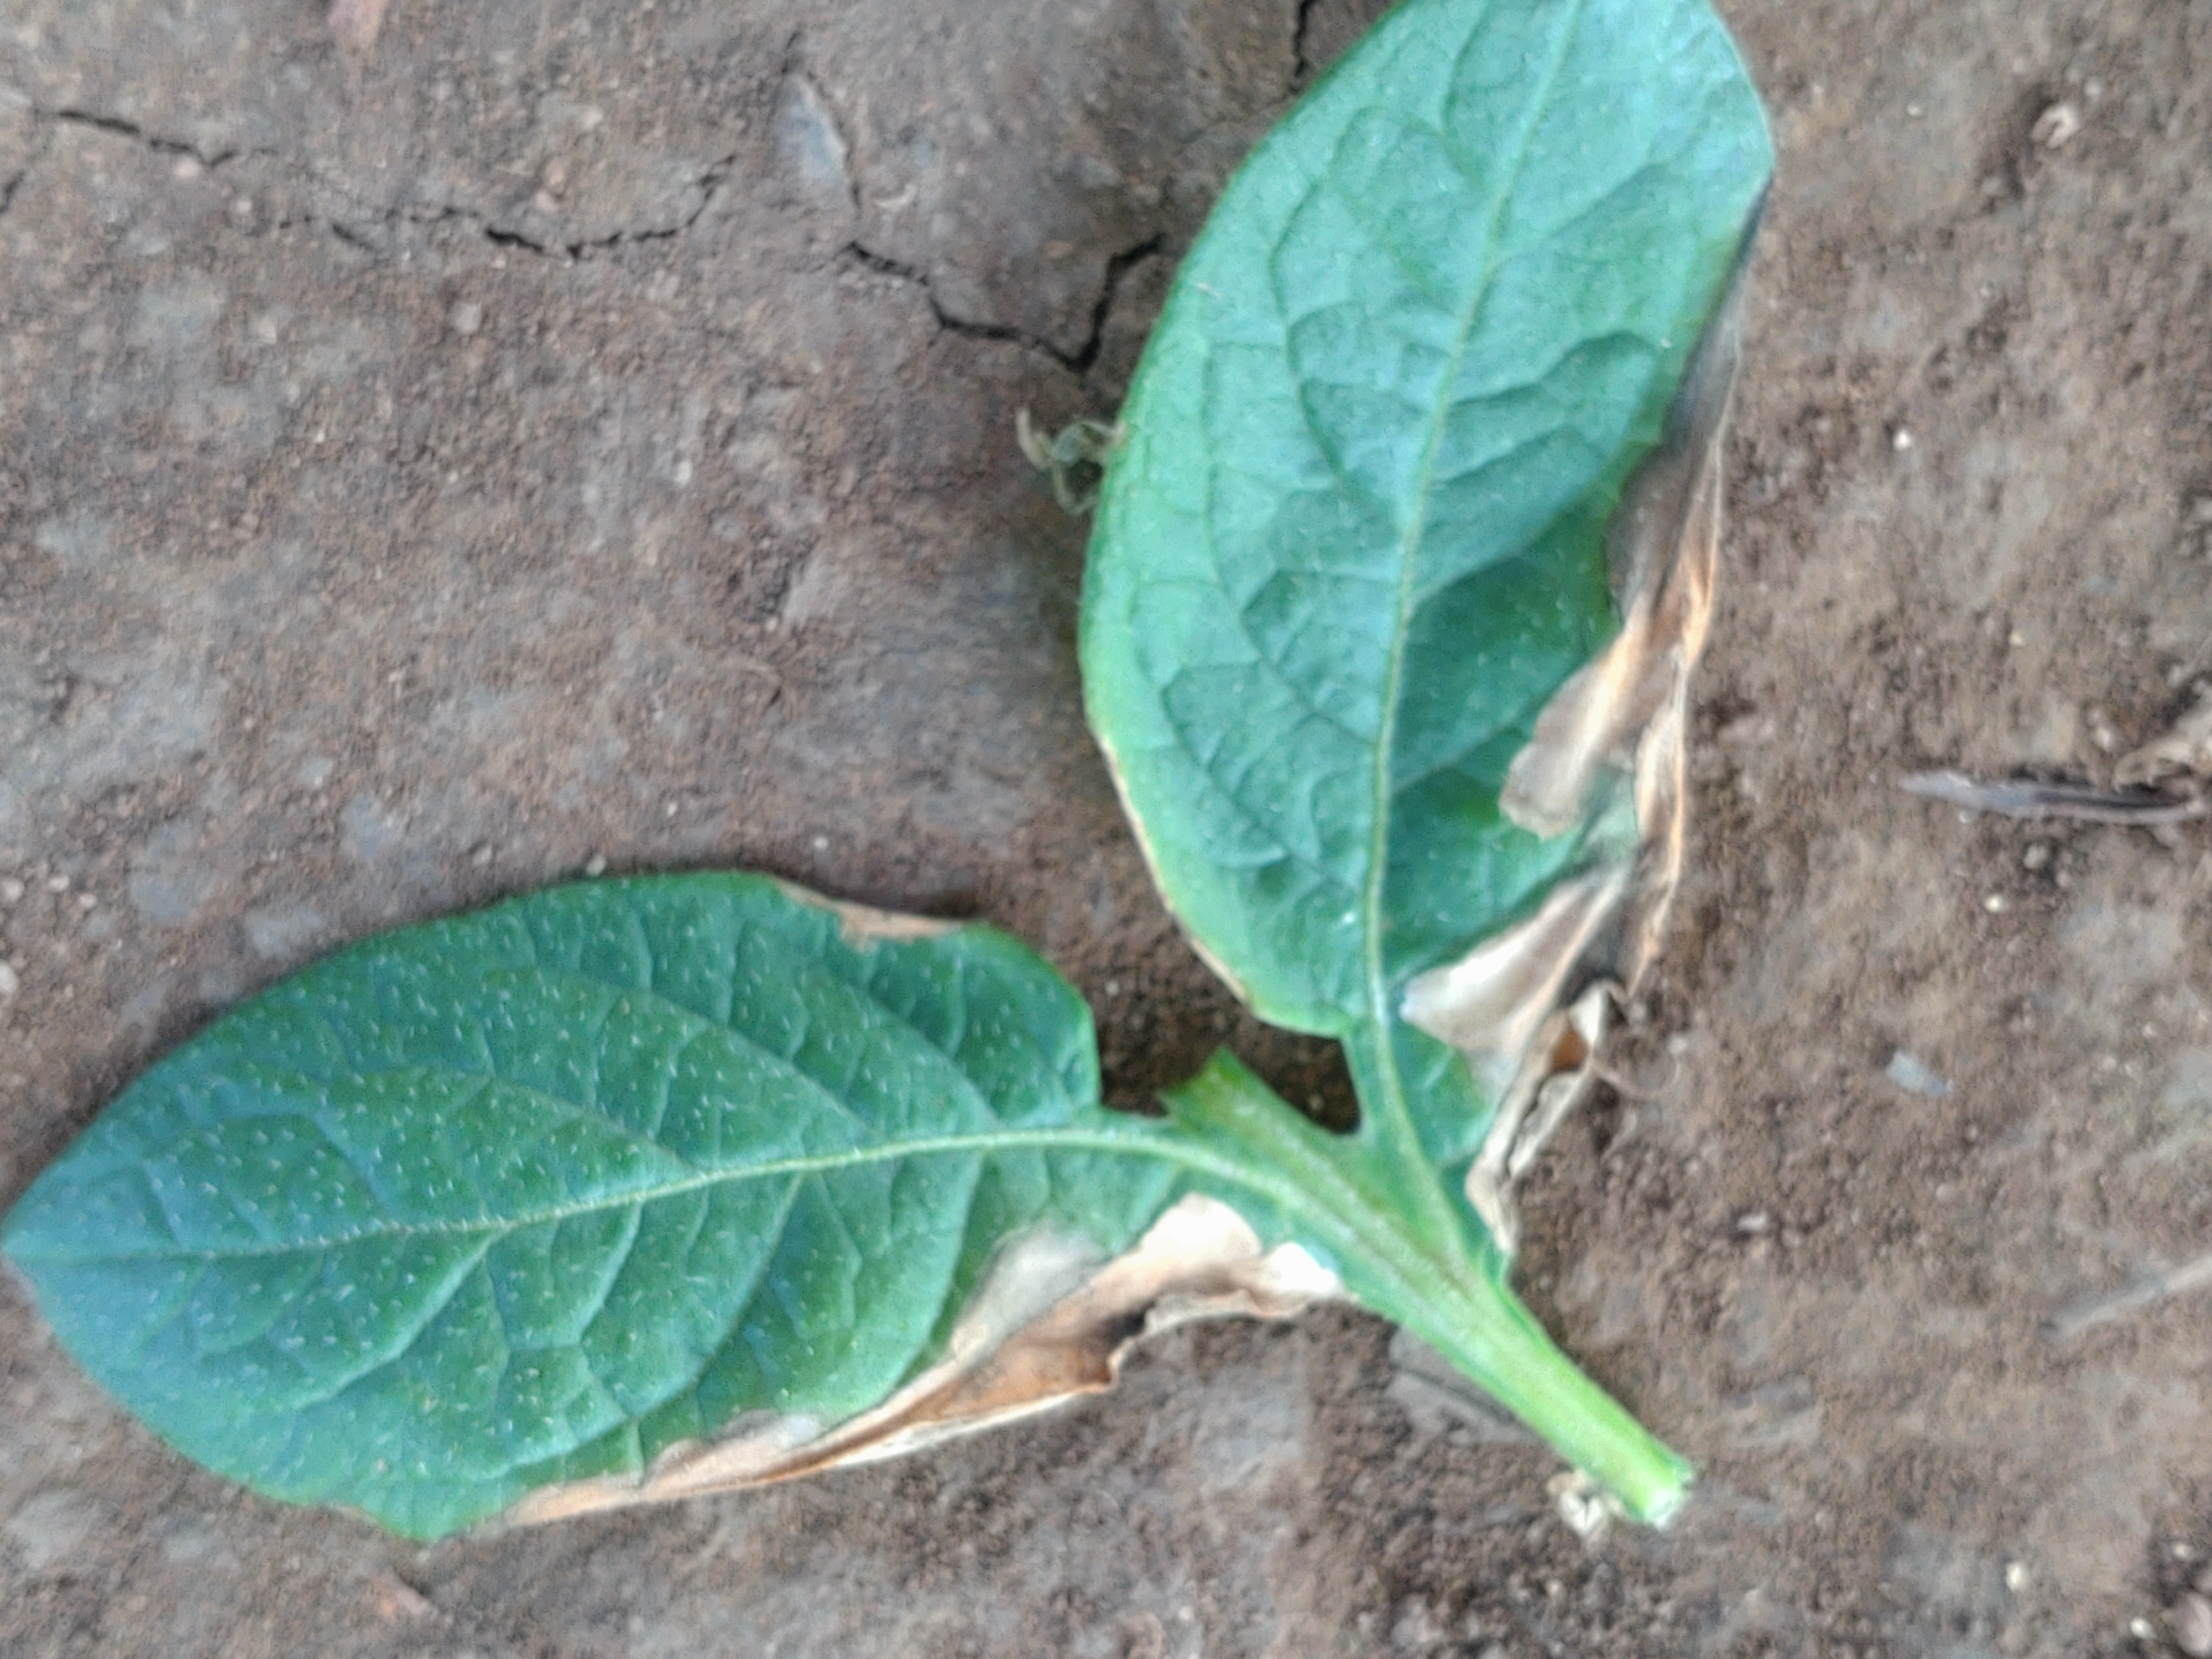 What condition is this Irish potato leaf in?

early blight
